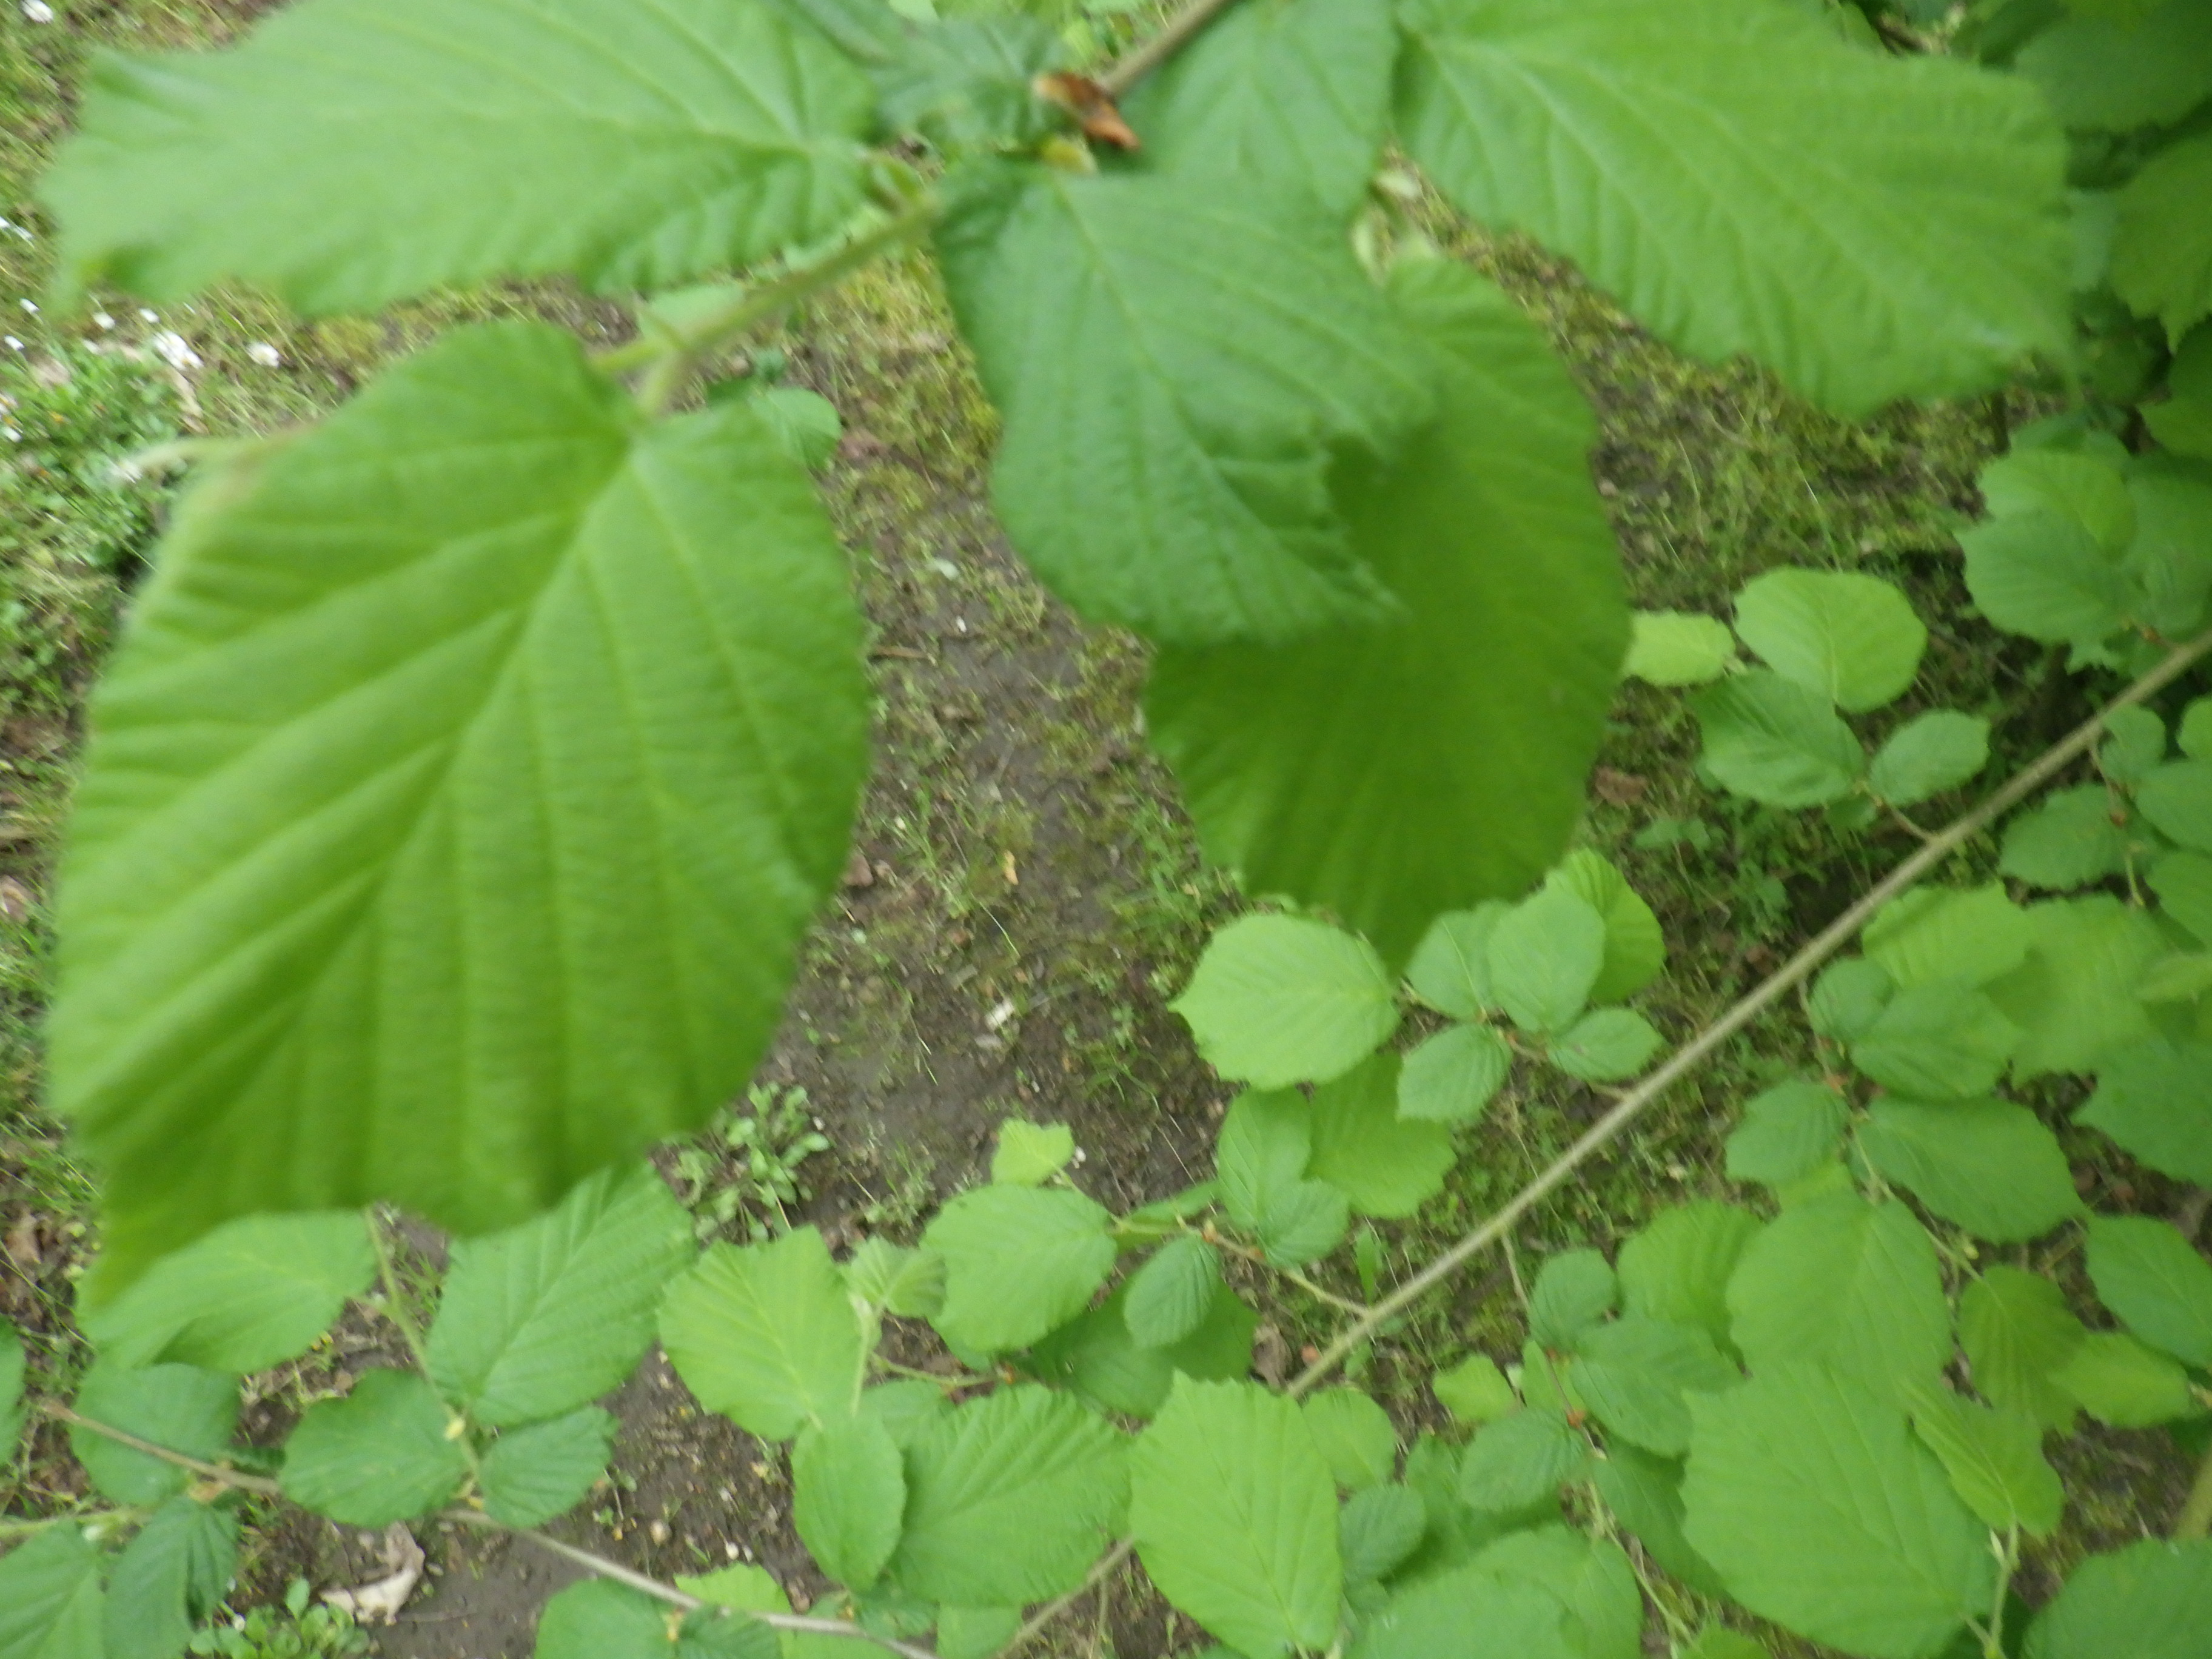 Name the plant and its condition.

hazel, healthy
